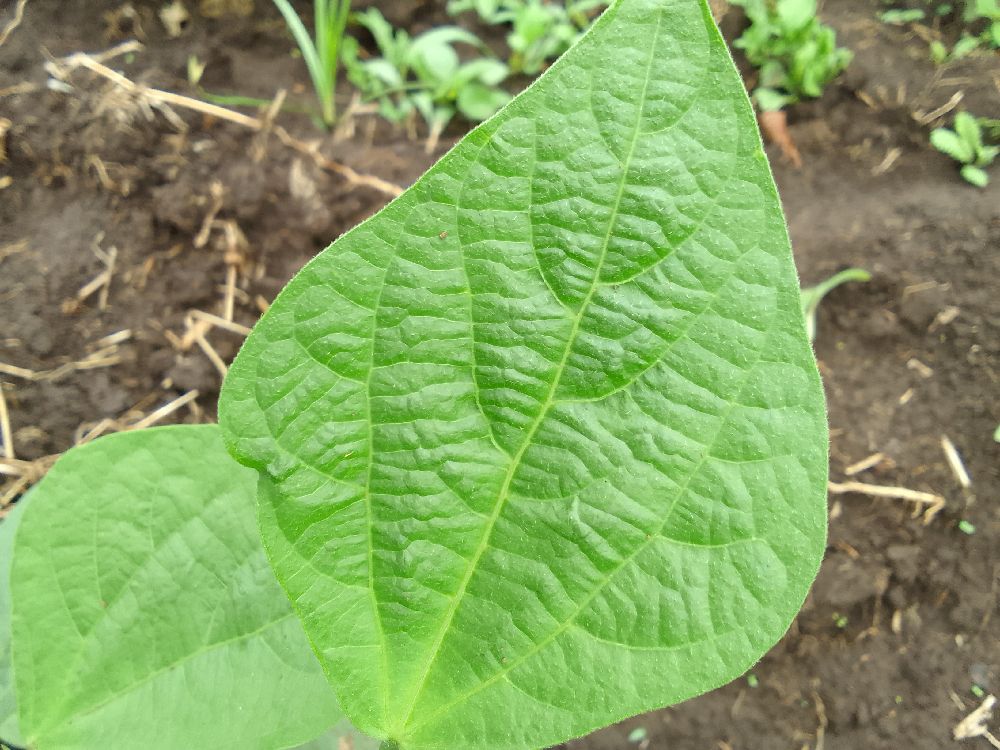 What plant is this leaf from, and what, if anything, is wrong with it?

common bean, healthy
